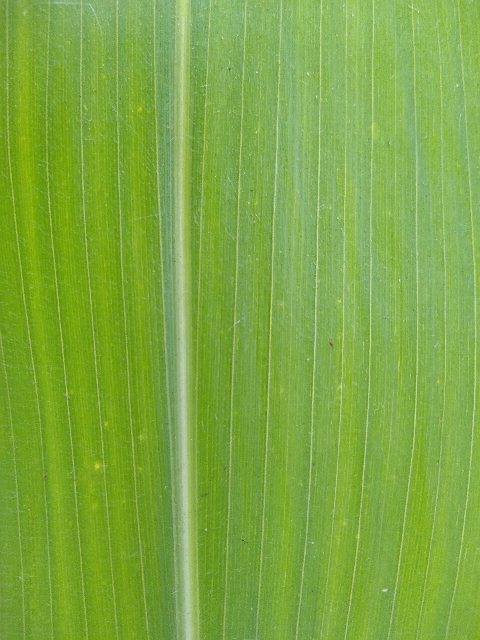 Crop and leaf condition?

maize, healthy
